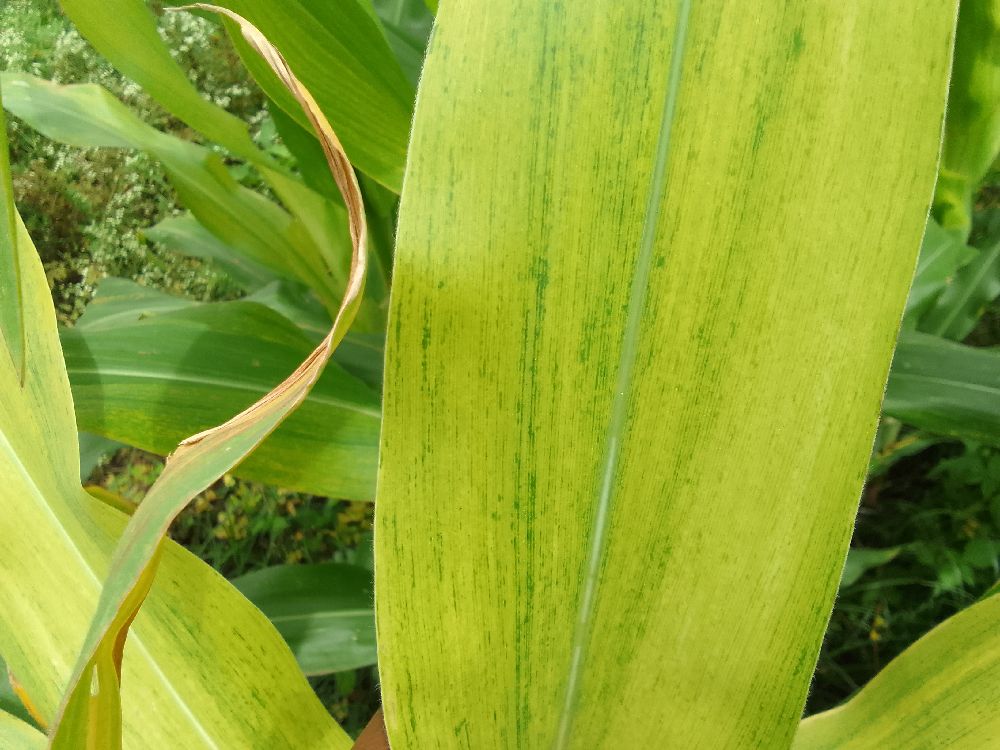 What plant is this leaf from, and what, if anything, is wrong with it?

maize, maize lethal necrosis
